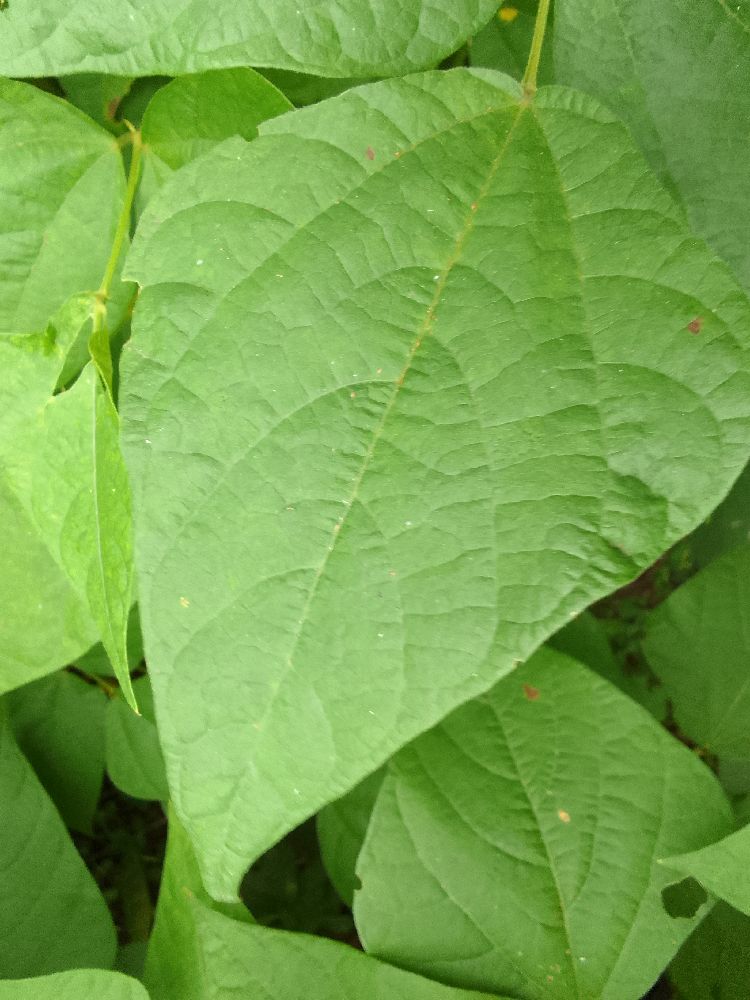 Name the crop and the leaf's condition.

common bean, healthy
